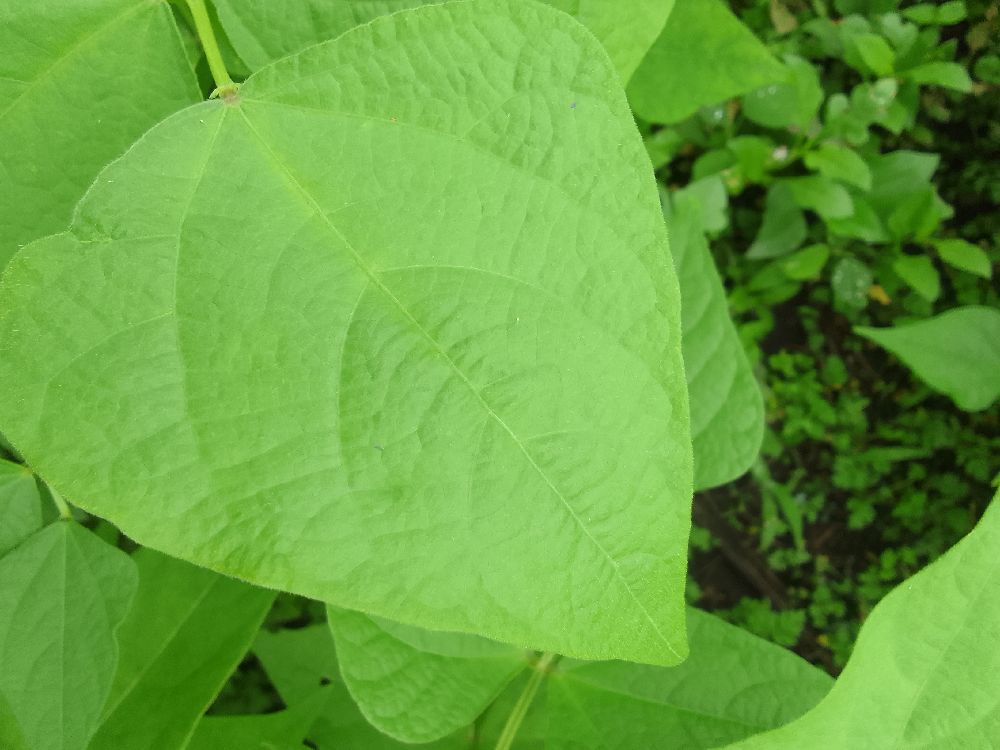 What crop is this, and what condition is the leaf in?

common bean, healthy
